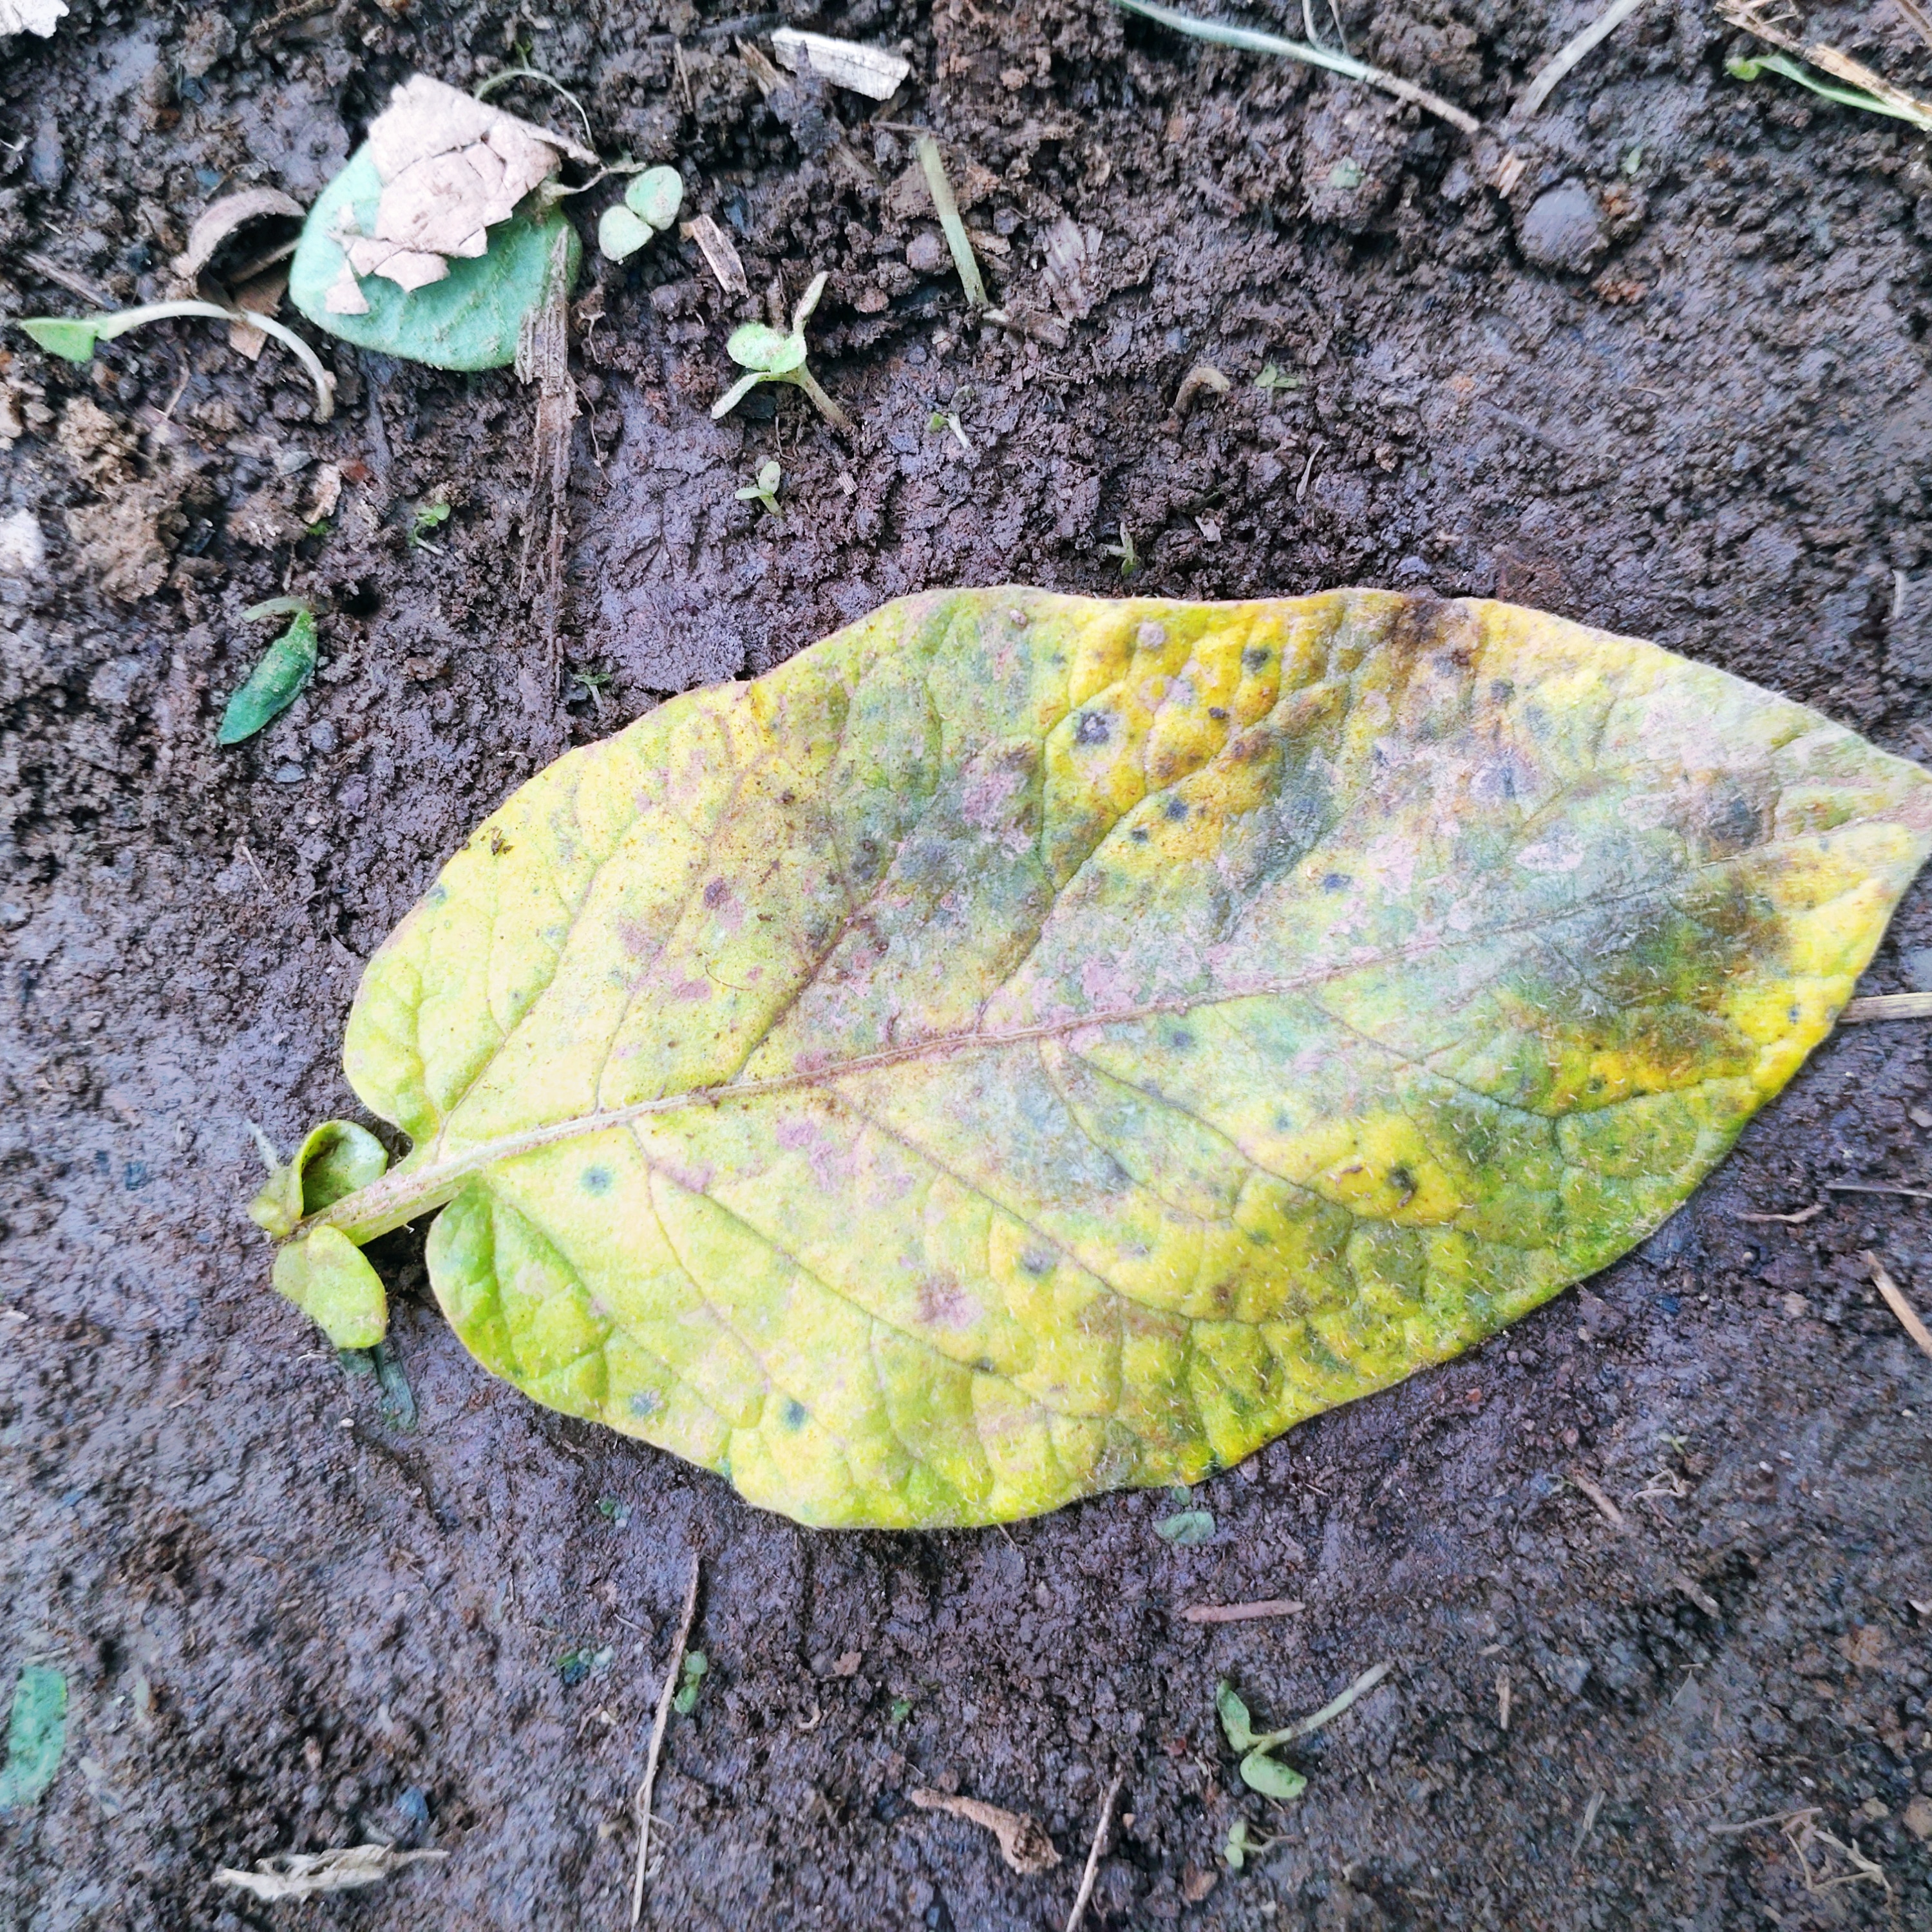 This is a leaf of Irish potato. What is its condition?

late blight
